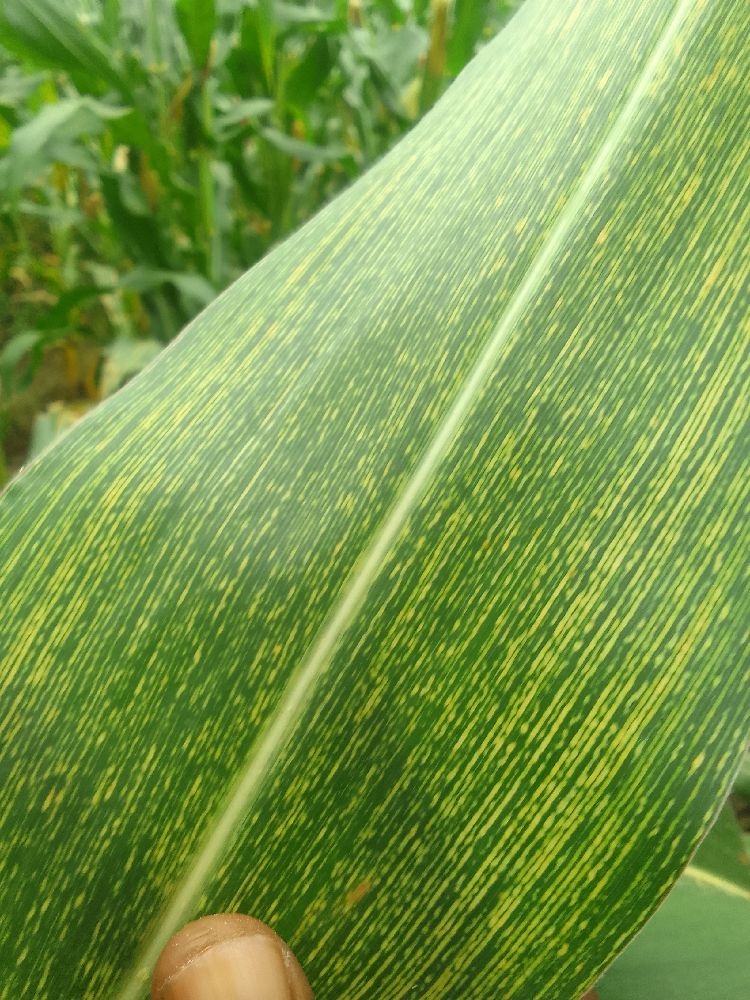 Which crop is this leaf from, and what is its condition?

maize, maize streak virus
